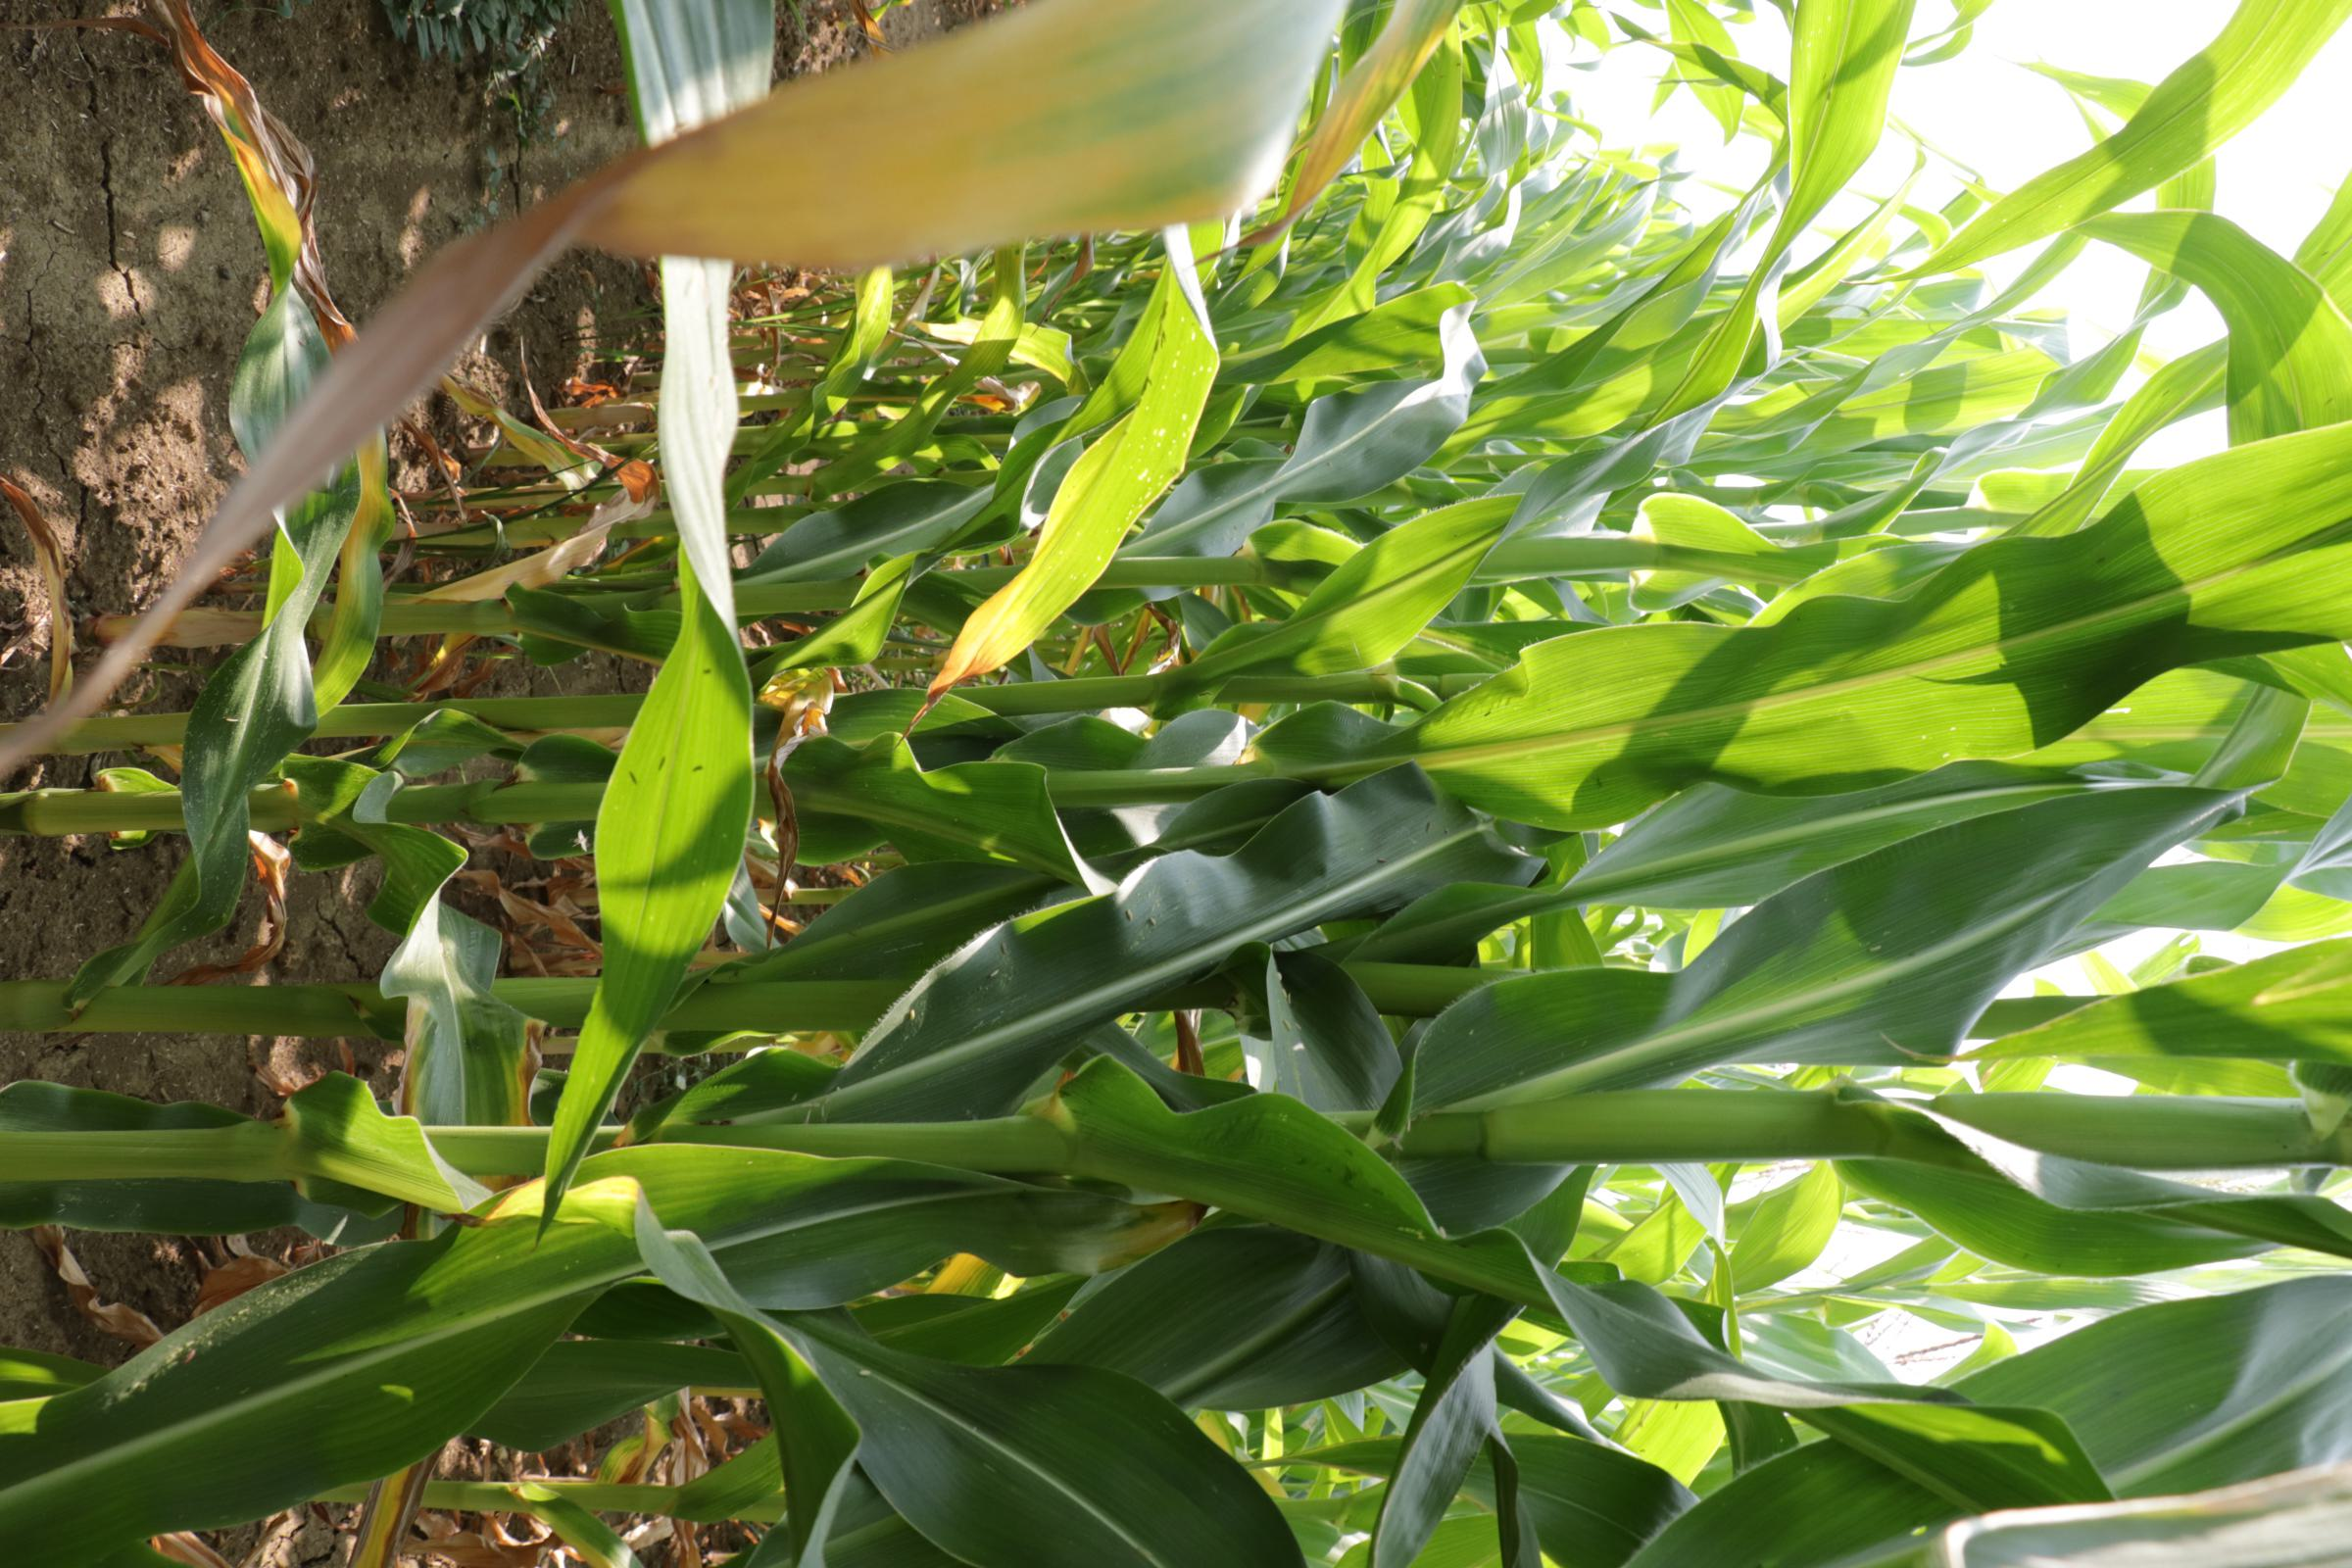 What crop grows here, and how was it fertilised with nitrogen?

maize, reduced nitrogen fertilisation
